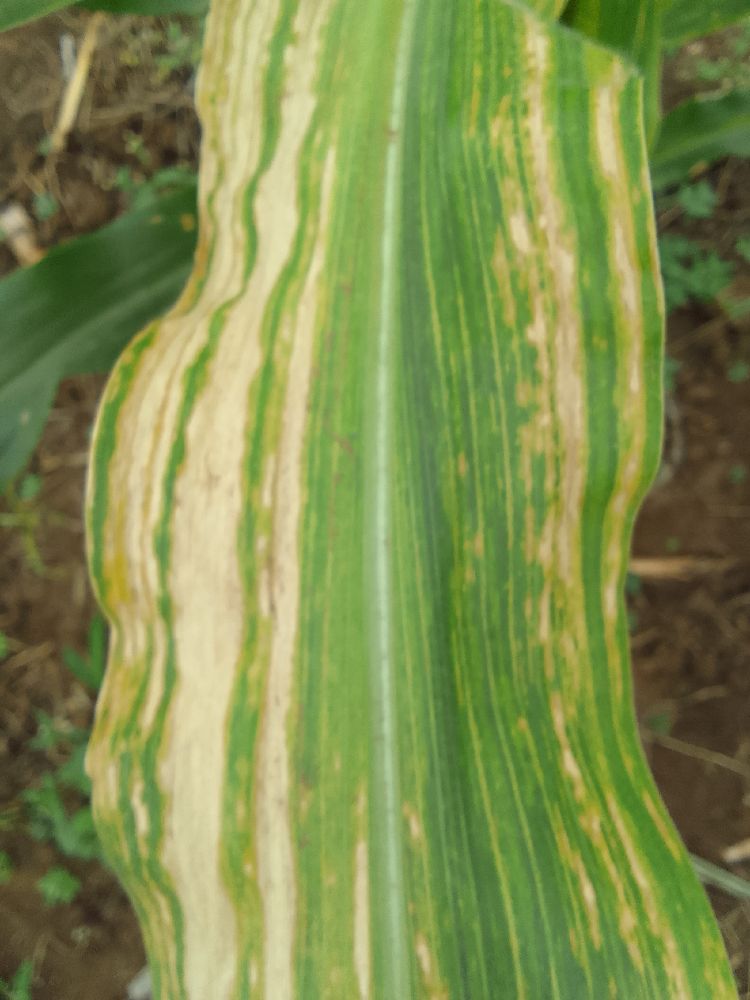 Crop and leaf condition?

maize, maize lethal necrosis
